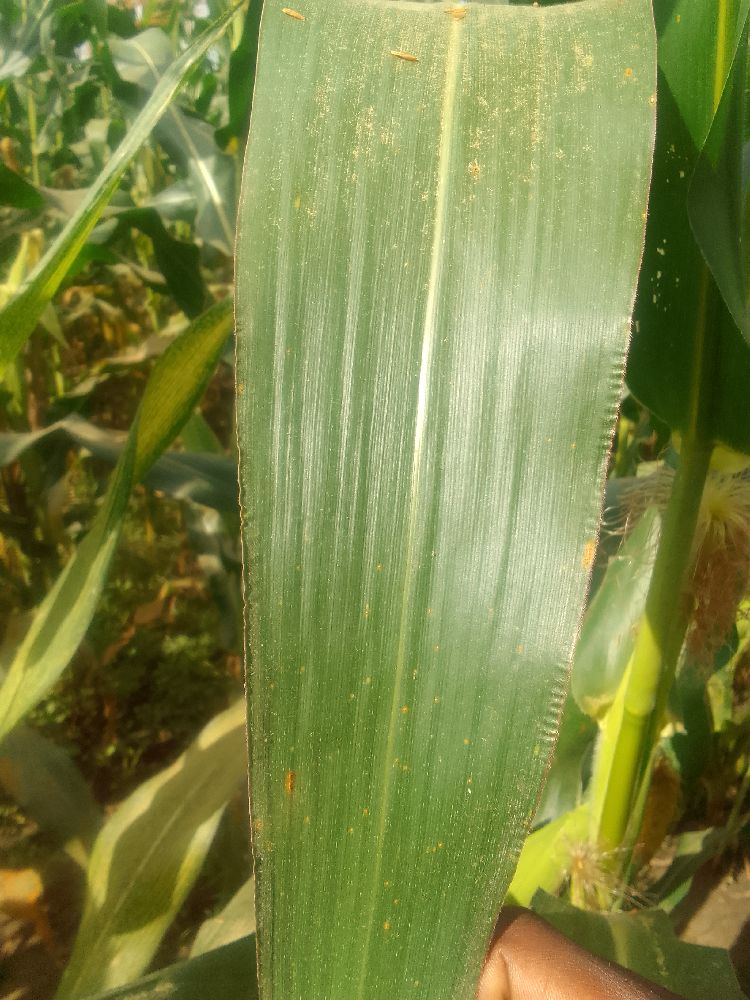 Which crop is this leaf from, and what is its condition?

maize, healthy
